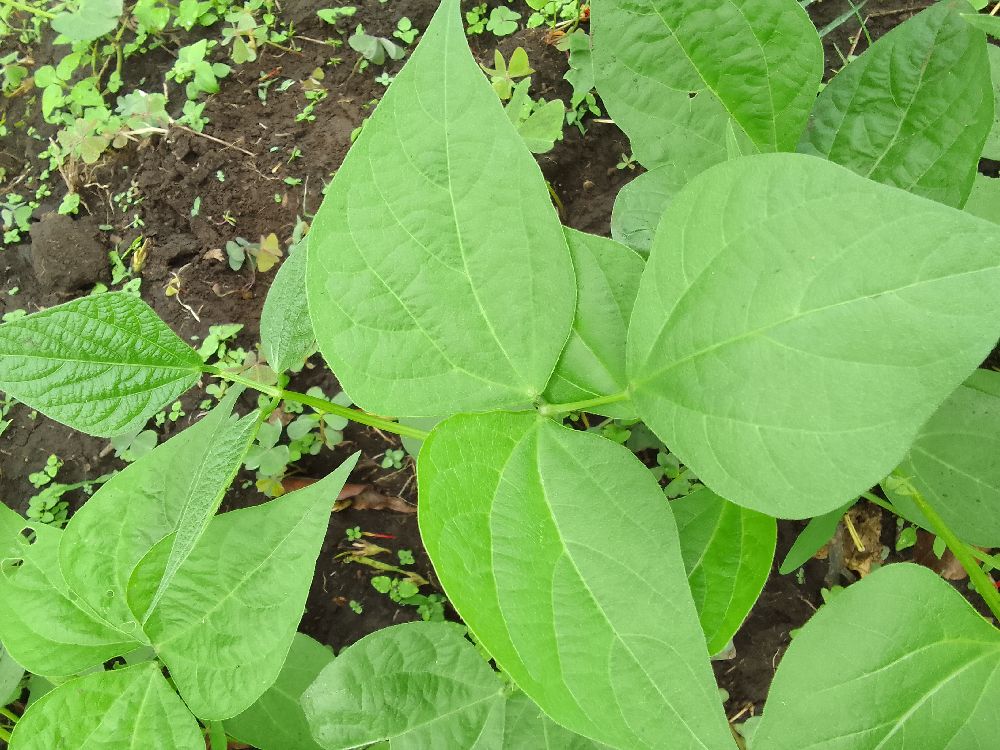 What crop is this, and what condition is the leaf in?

common bean, healthy
